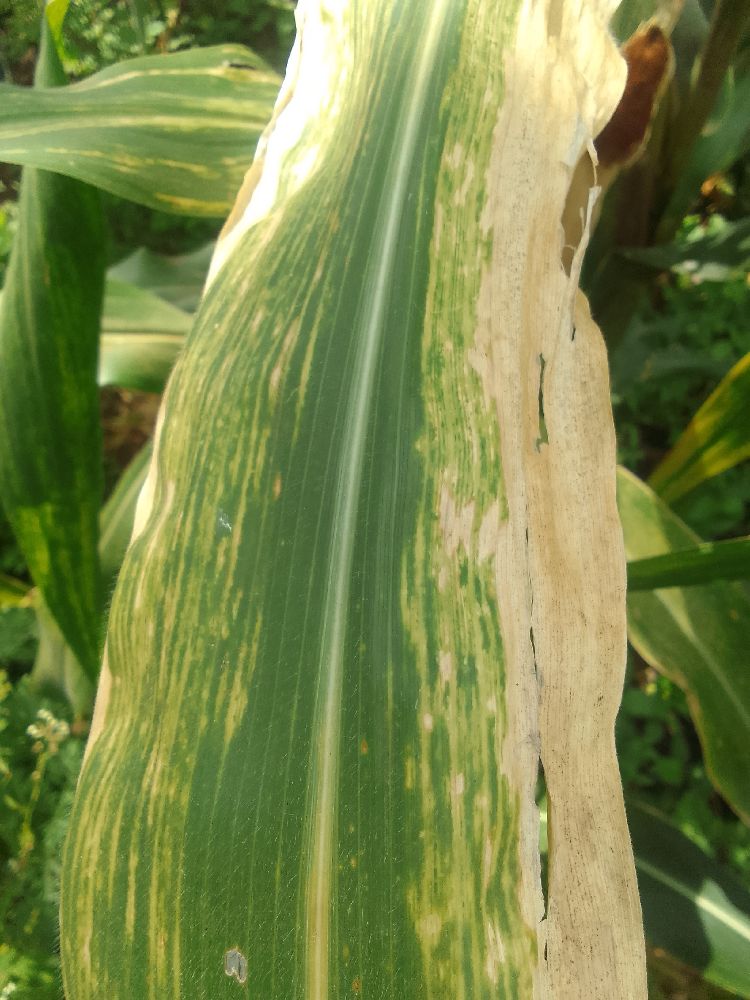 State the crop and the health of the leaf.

maize, maize lethal necrosis
